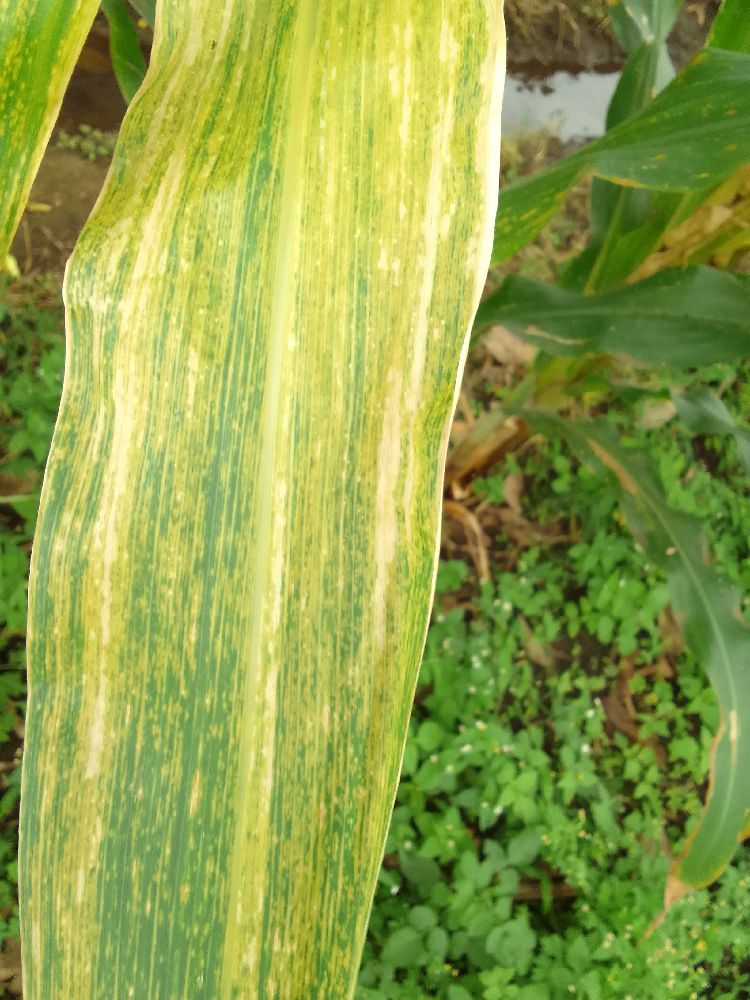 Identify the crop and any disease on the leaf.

maize, maize lethal necrosis
